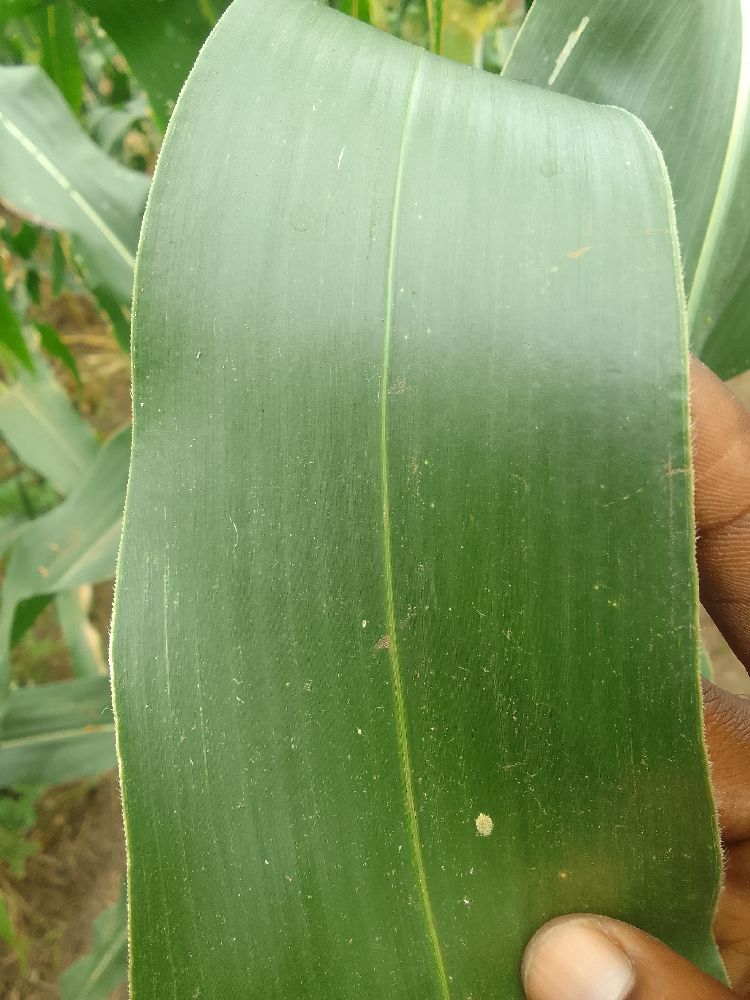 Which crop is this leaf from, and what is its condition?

maize, healthy
